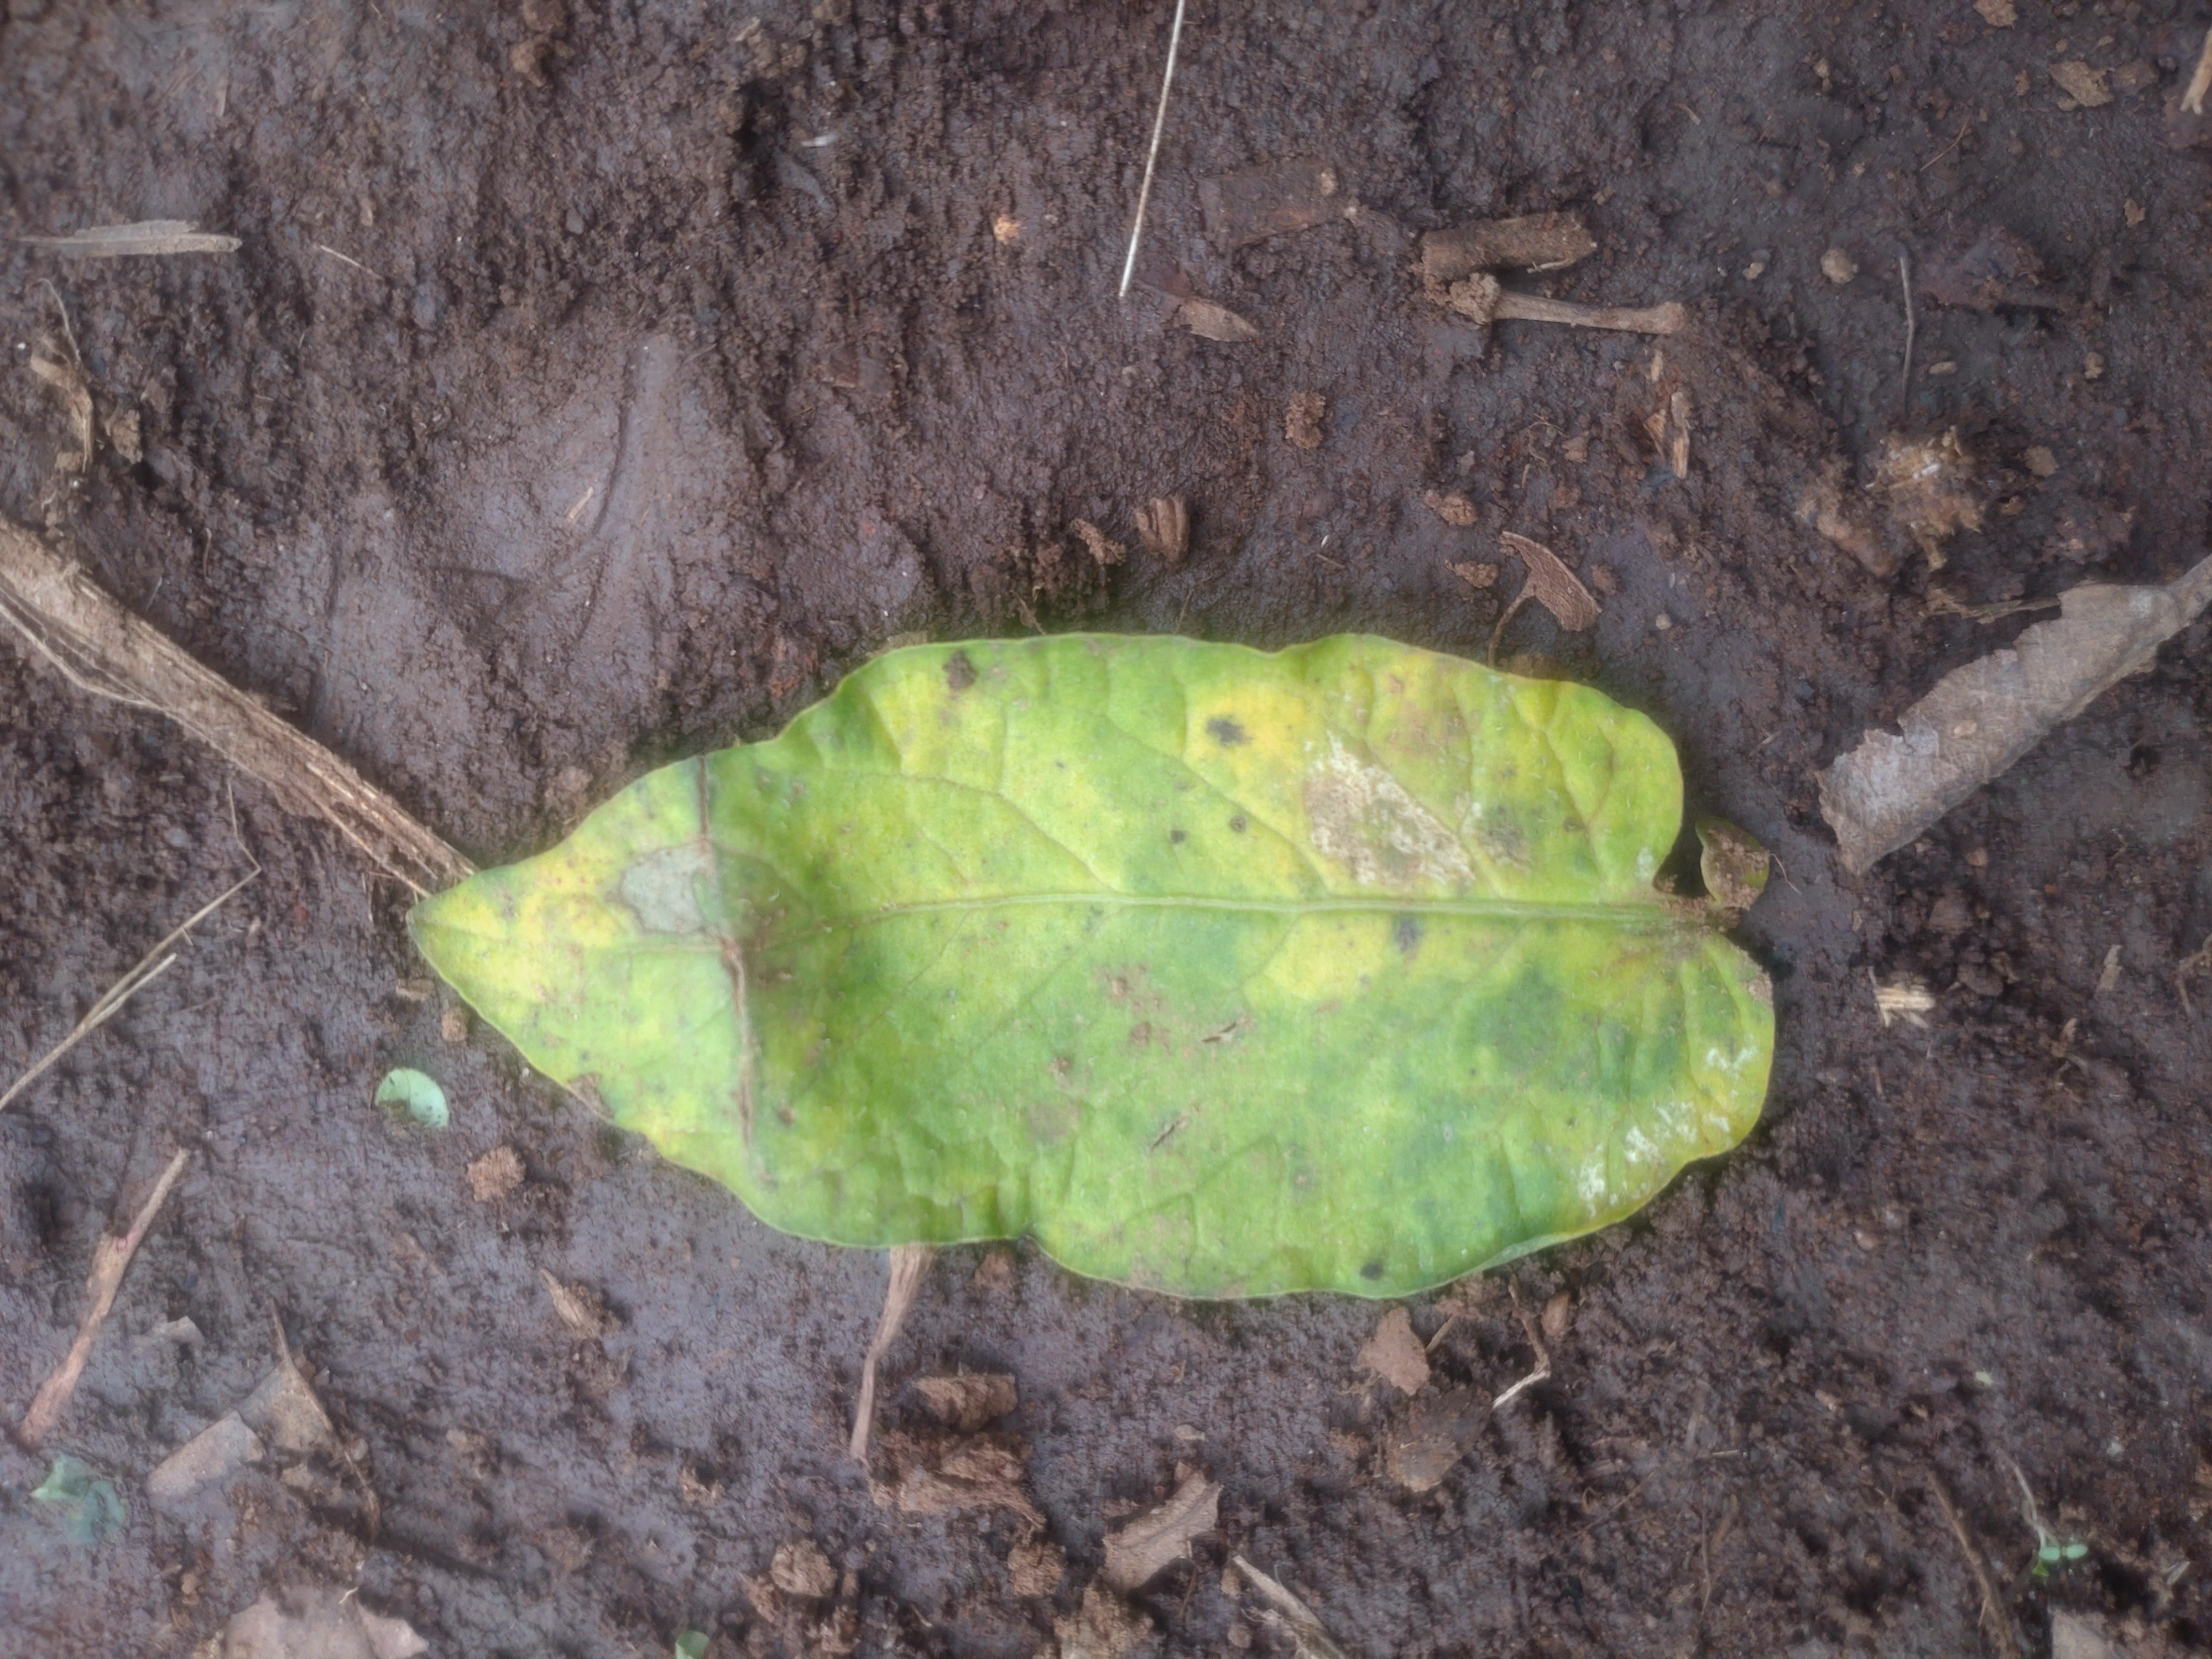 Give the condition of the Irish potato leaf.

late blight
